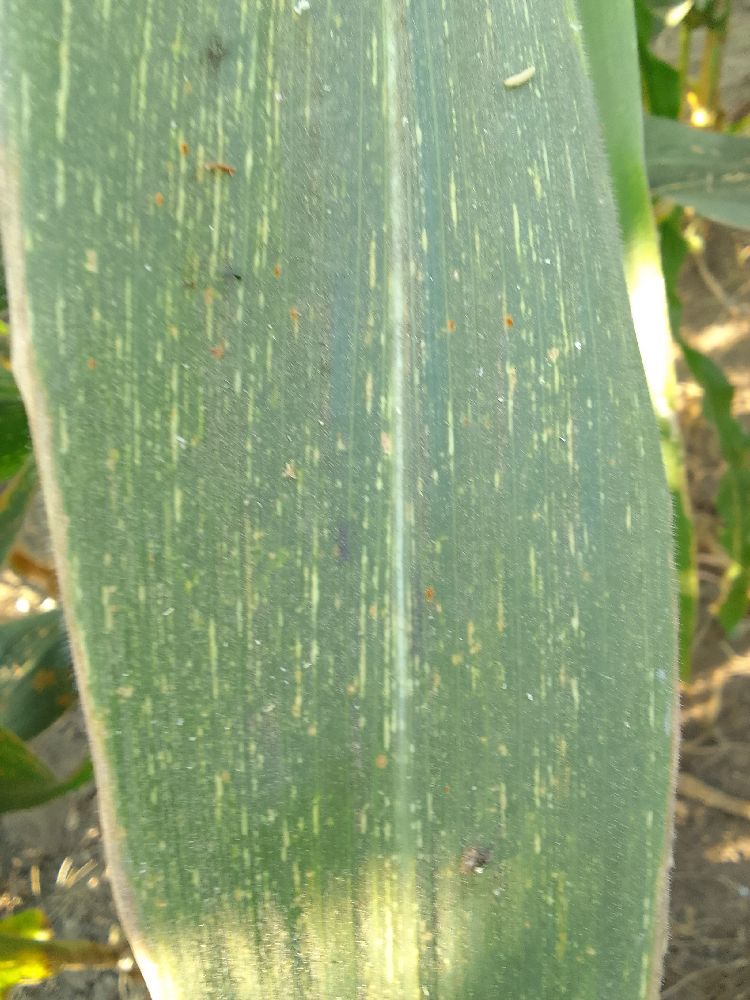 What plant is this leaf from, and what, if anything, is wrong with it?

maize, maize streak virus
